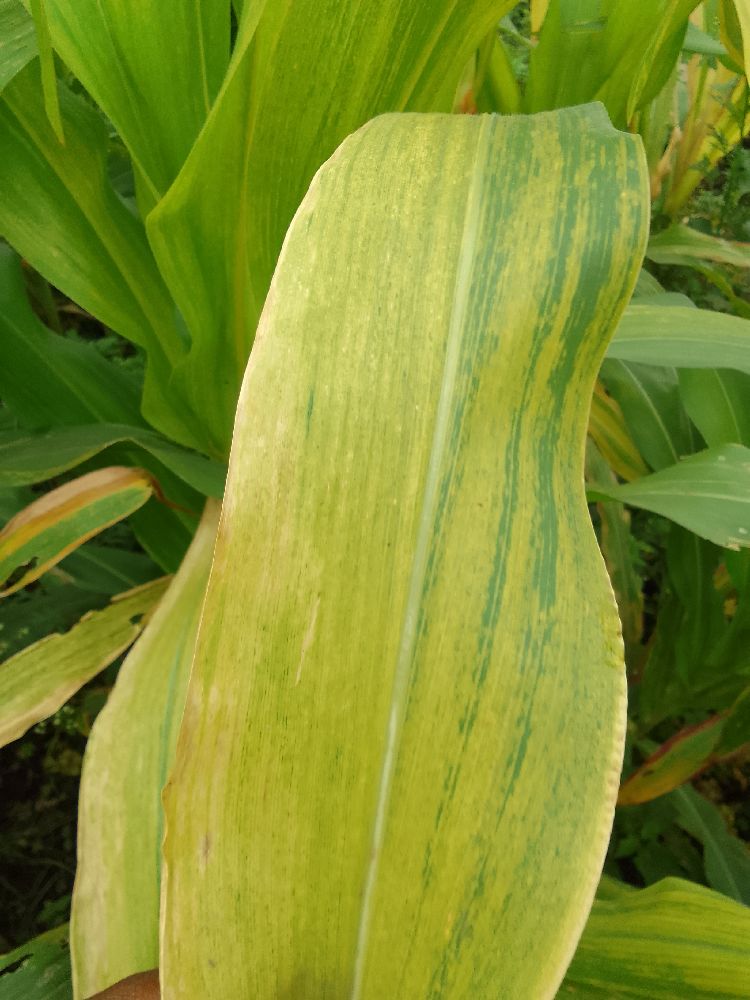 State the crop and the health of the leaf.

maize, maize lethal necrosis
